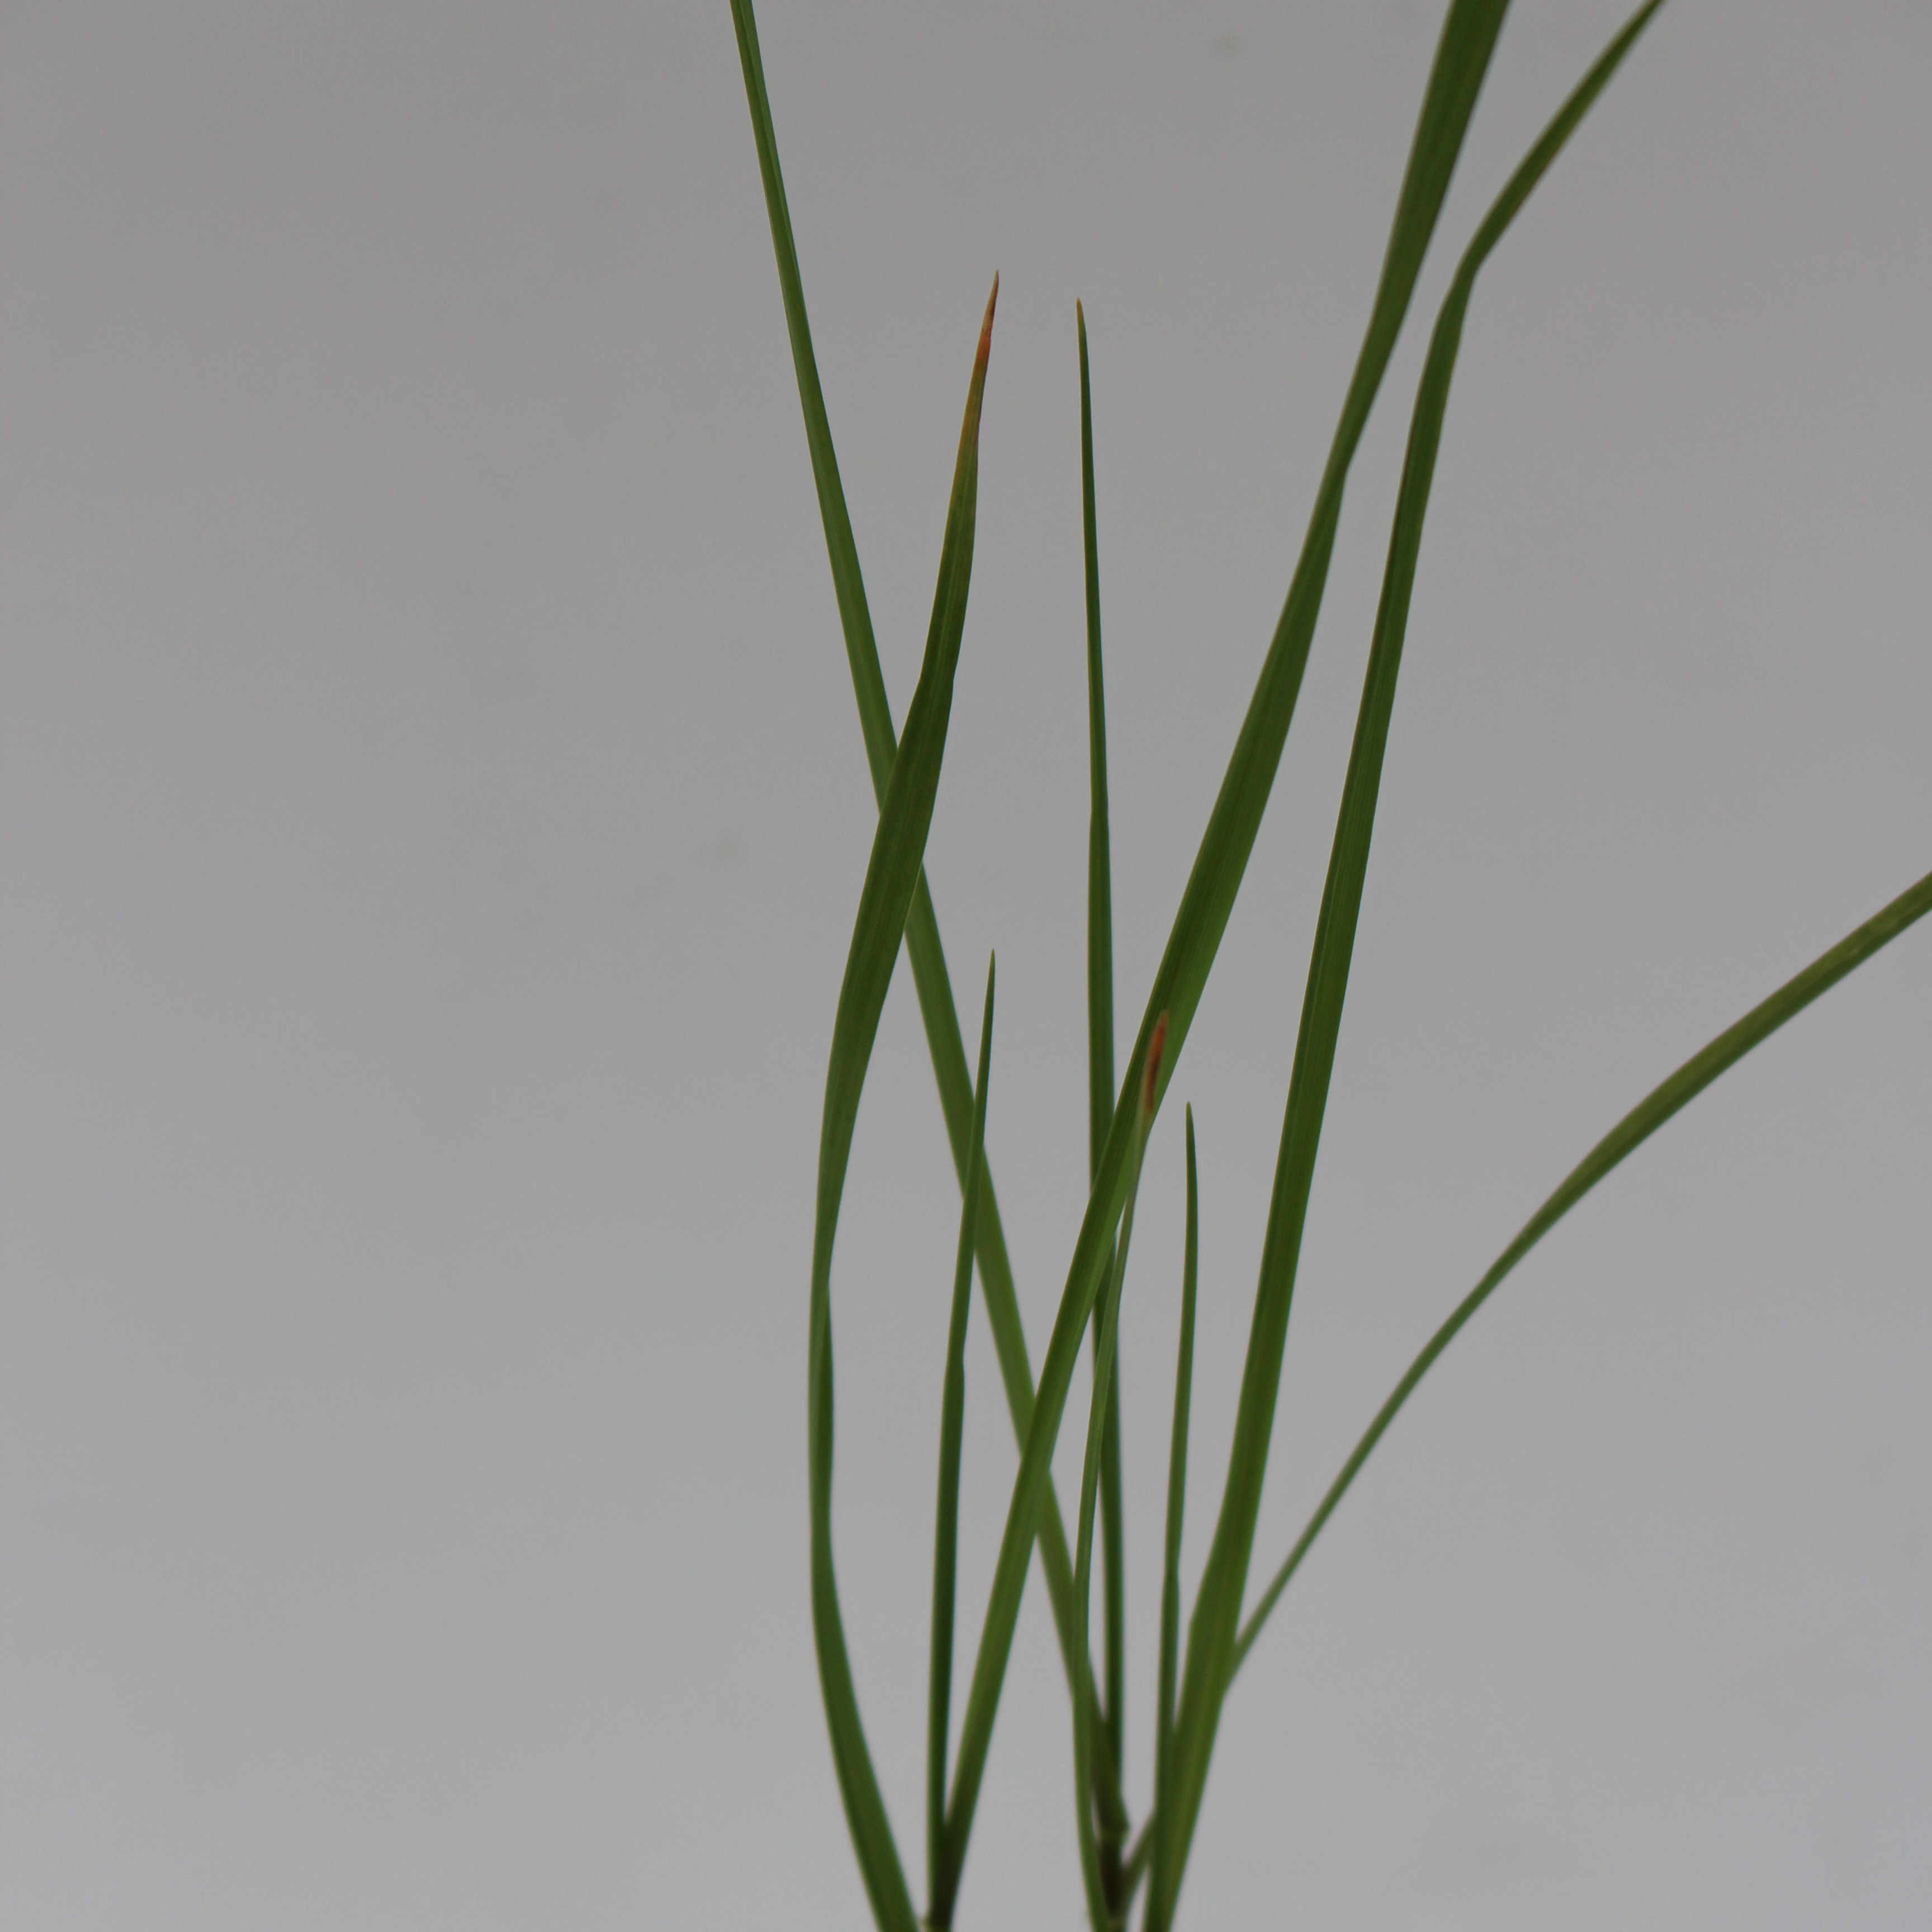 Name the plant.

Lolium multiflorum
